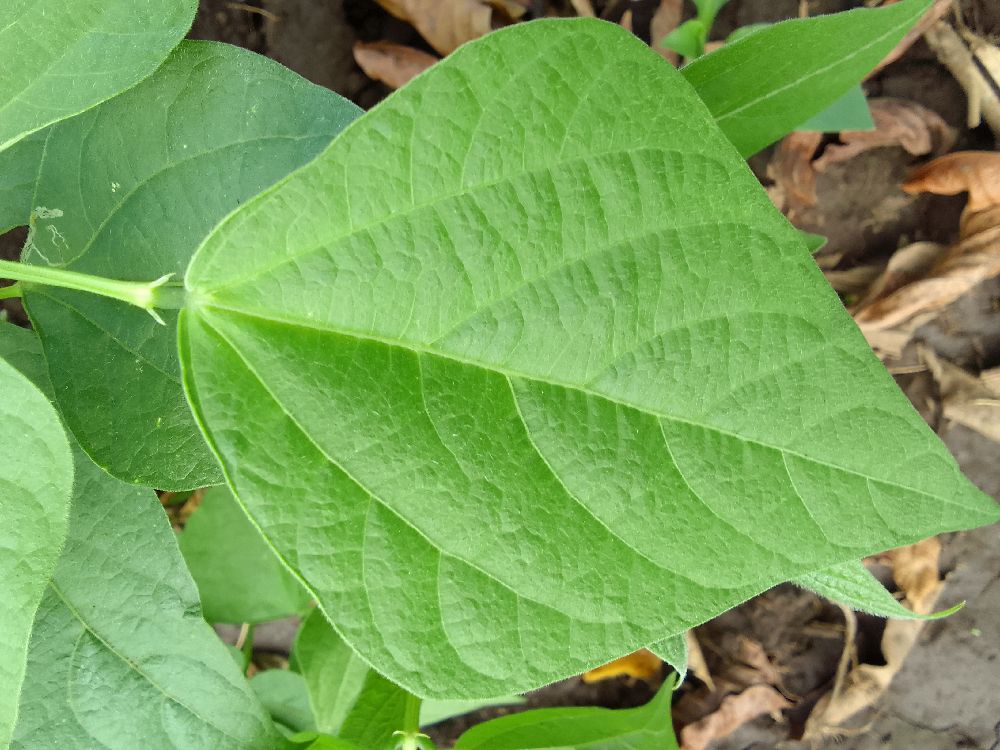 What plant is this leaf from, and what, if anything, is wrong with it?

common bean, healthy
